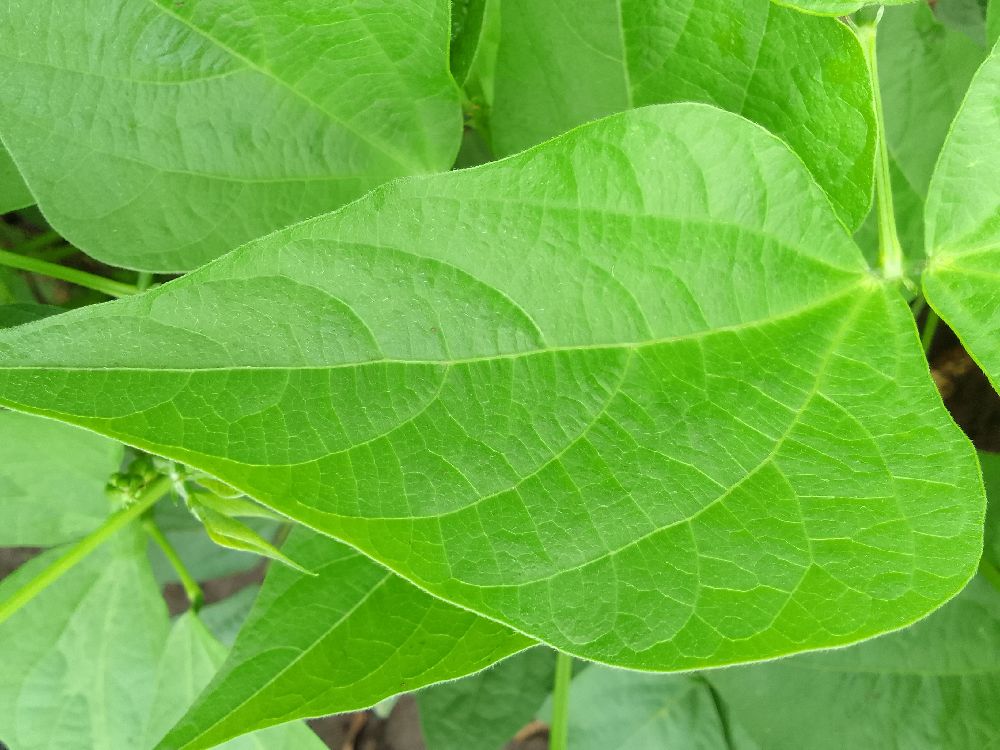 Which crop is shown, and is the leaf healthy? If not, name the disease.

common bean, healthy
